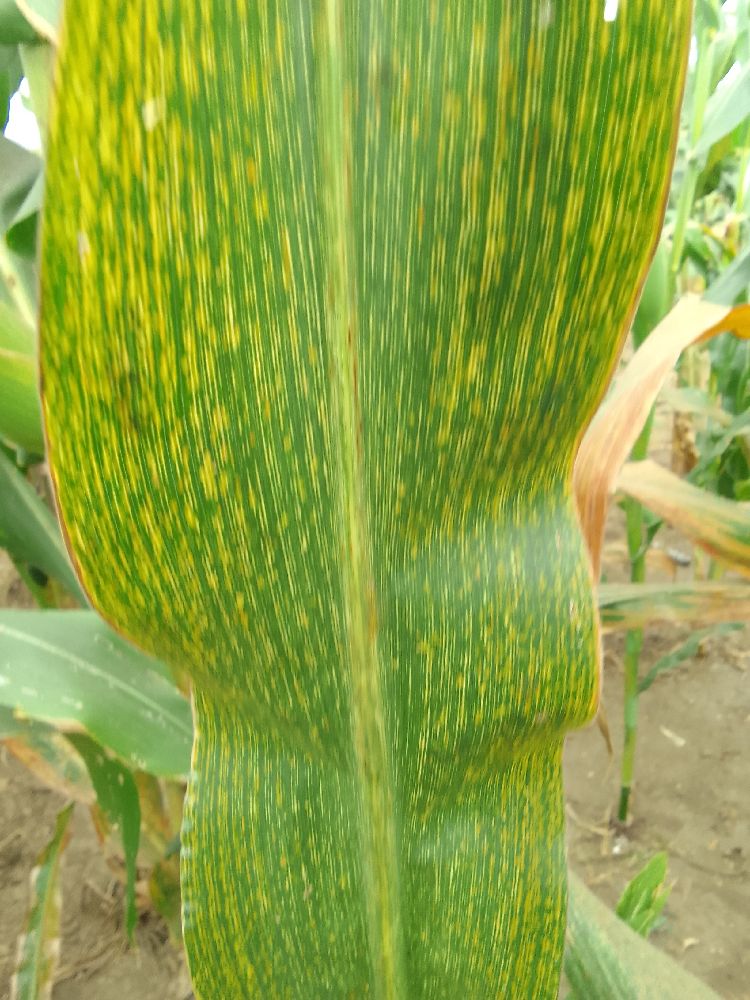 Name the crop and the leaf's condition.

maize, maize streak virus
